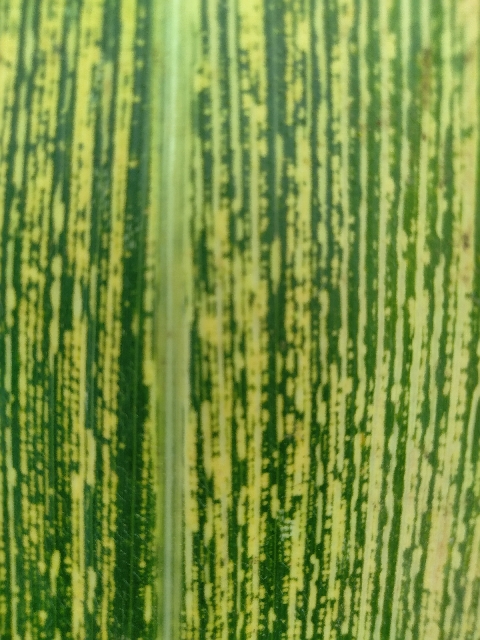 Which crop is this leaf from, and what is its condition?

maize, maize streak virus
